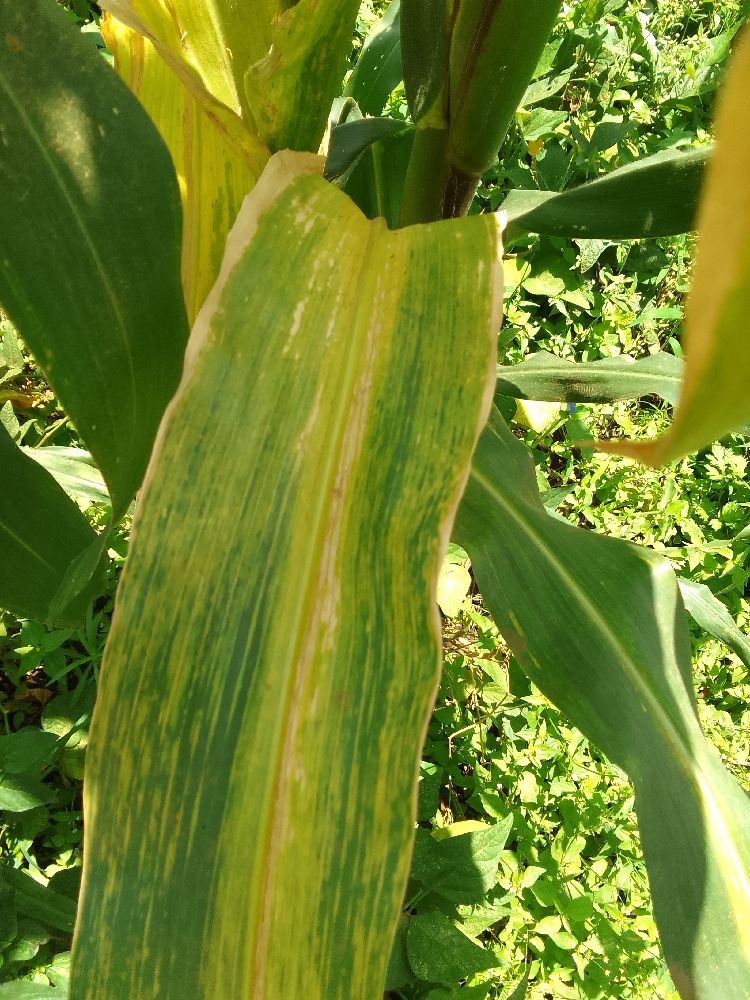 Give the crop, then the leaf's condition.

maize, maize lethal necrosis
